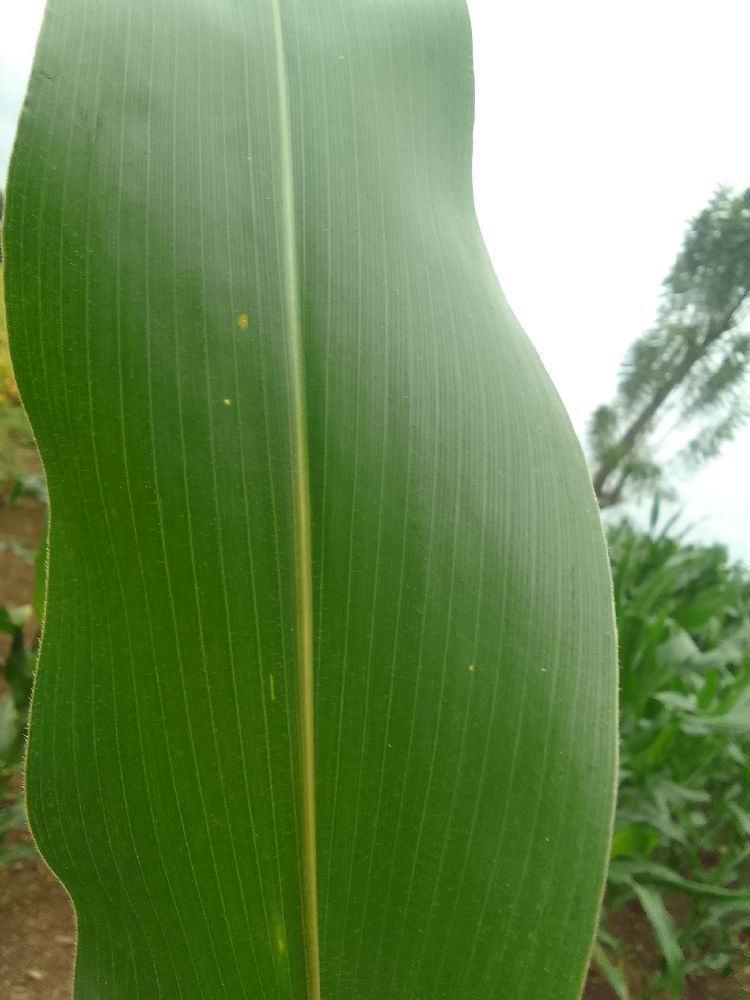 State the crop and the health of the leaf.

maize, healthy
